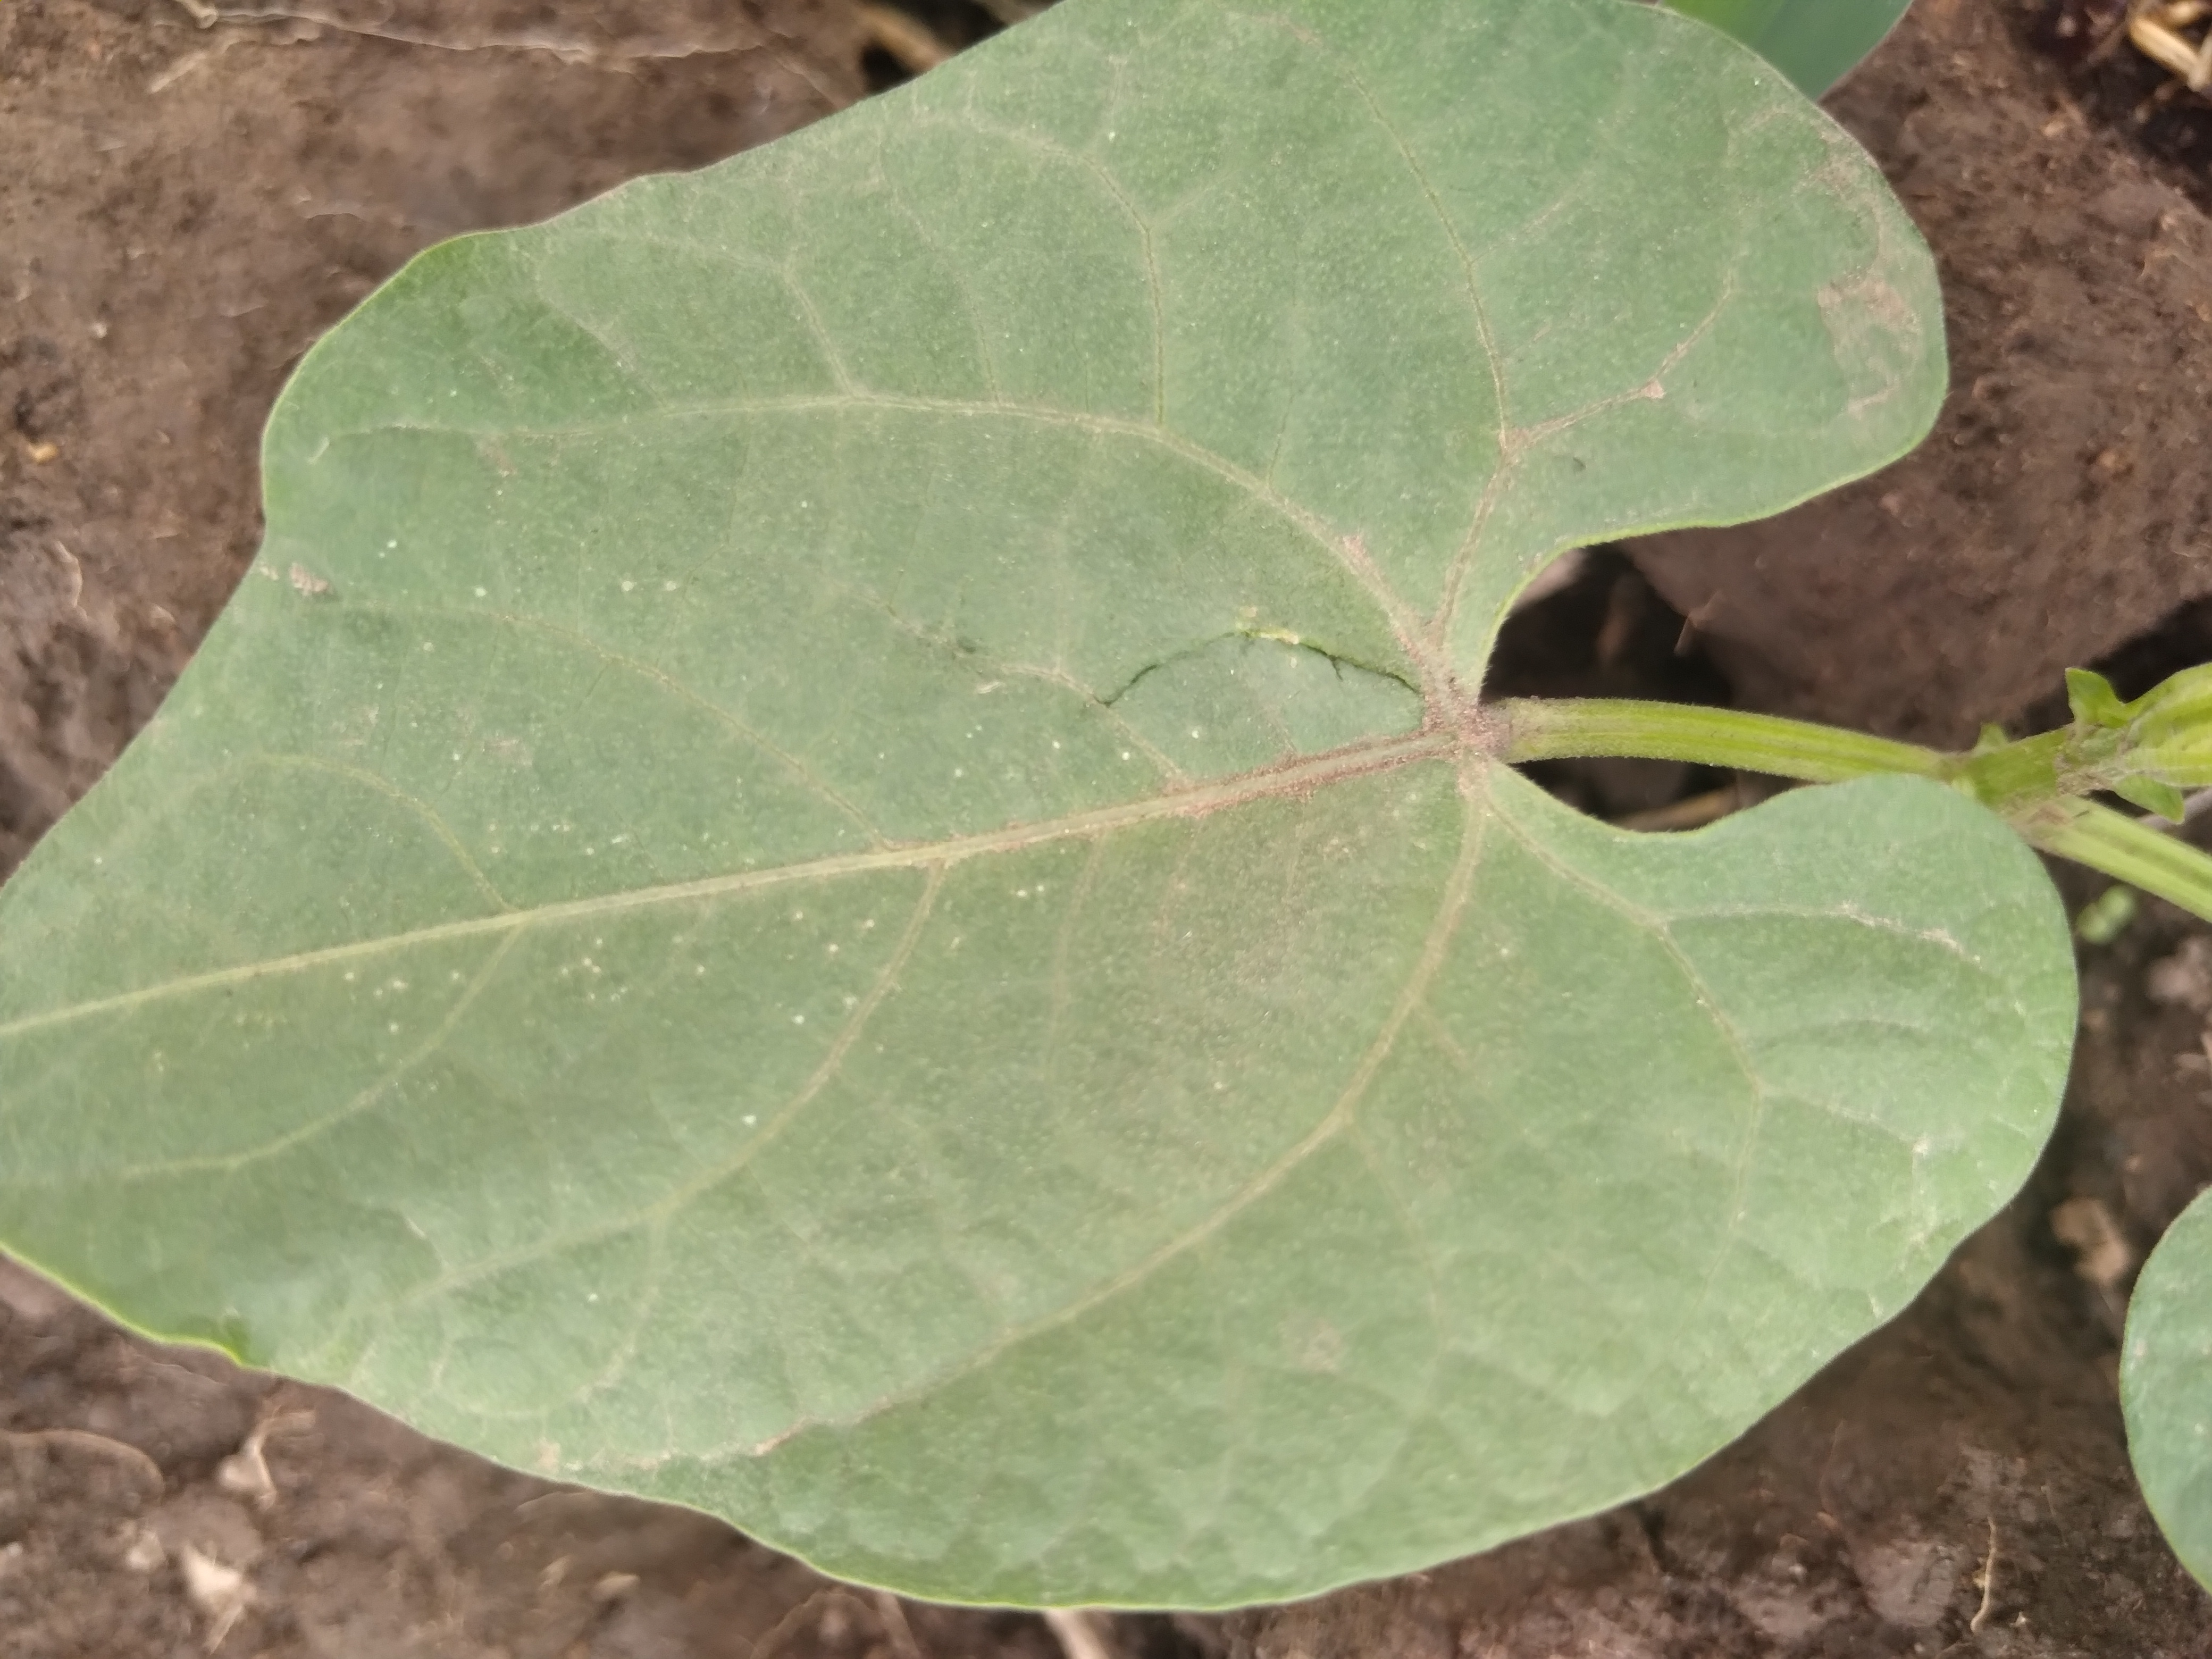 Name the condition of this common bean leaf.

healthy
